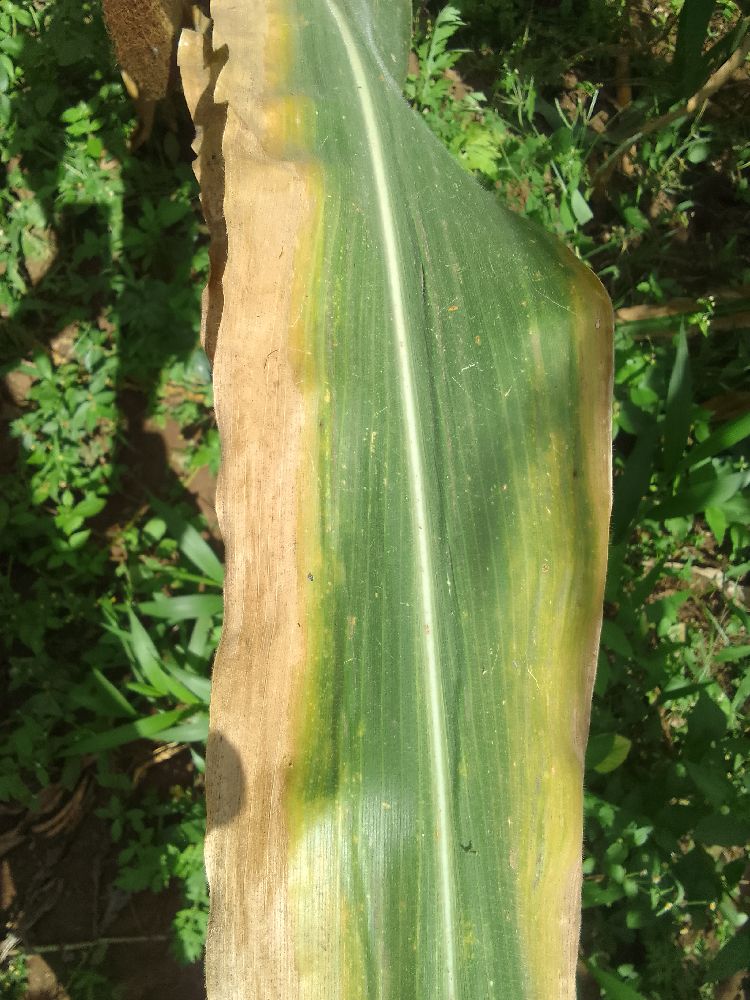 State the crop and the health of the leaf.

maize, maize lethal necrosis
